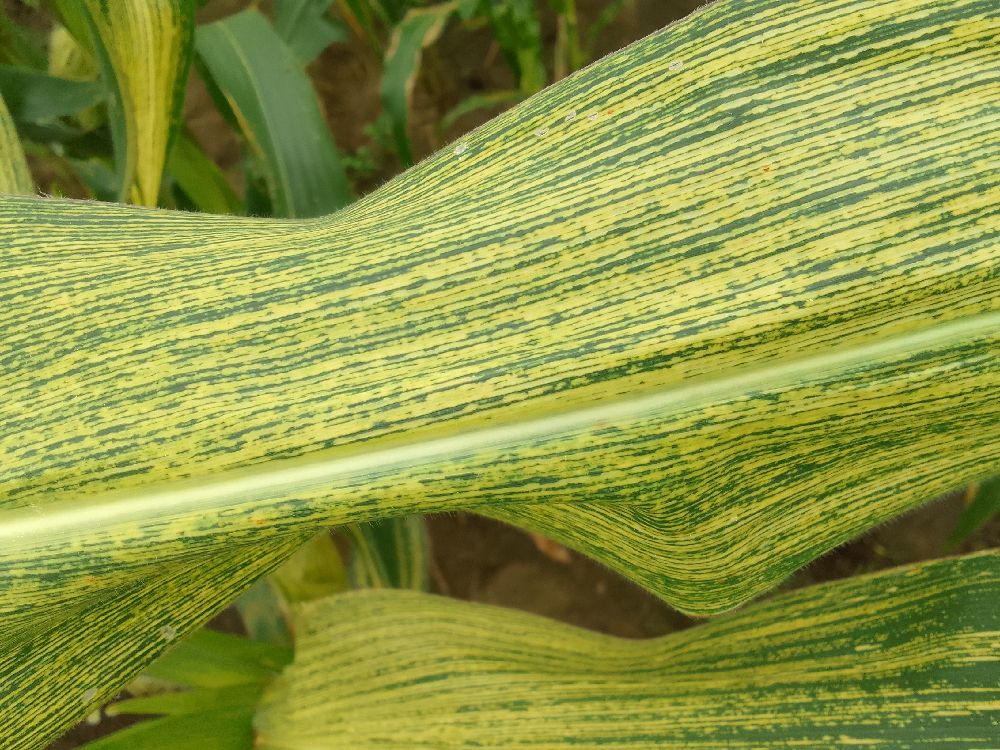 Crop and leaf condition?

maize, maize streak virus
